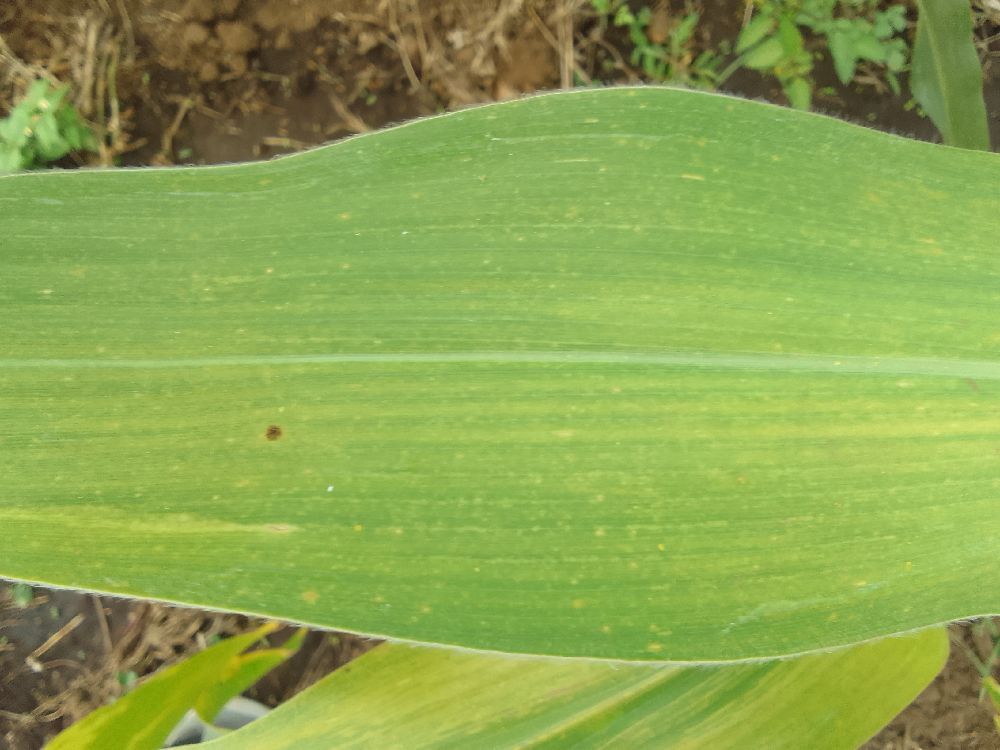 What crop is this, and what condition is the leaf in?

maize, maize lethal necrosis
